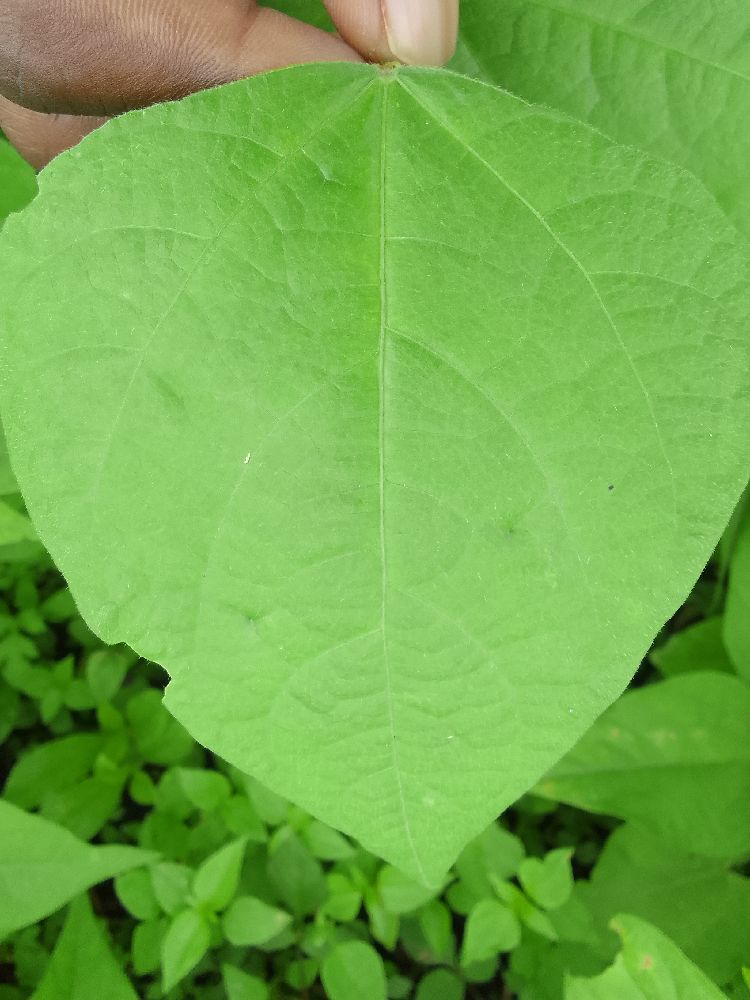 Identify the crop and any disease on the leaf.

common bean, healthy
